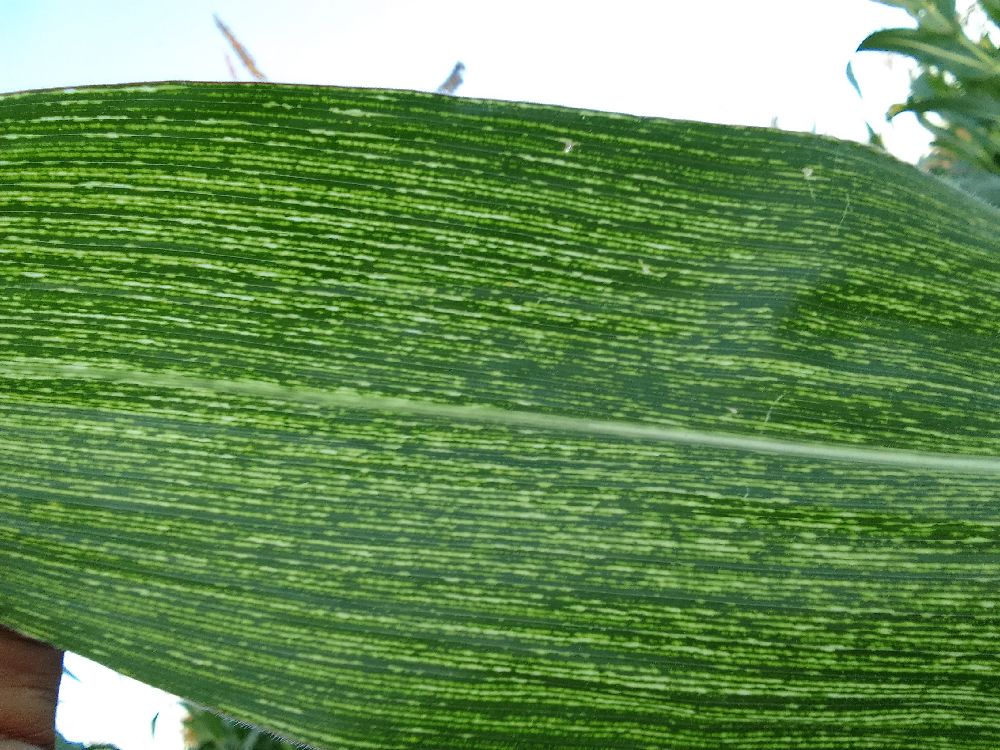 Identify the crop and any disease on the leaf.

maize, maize streak virus
